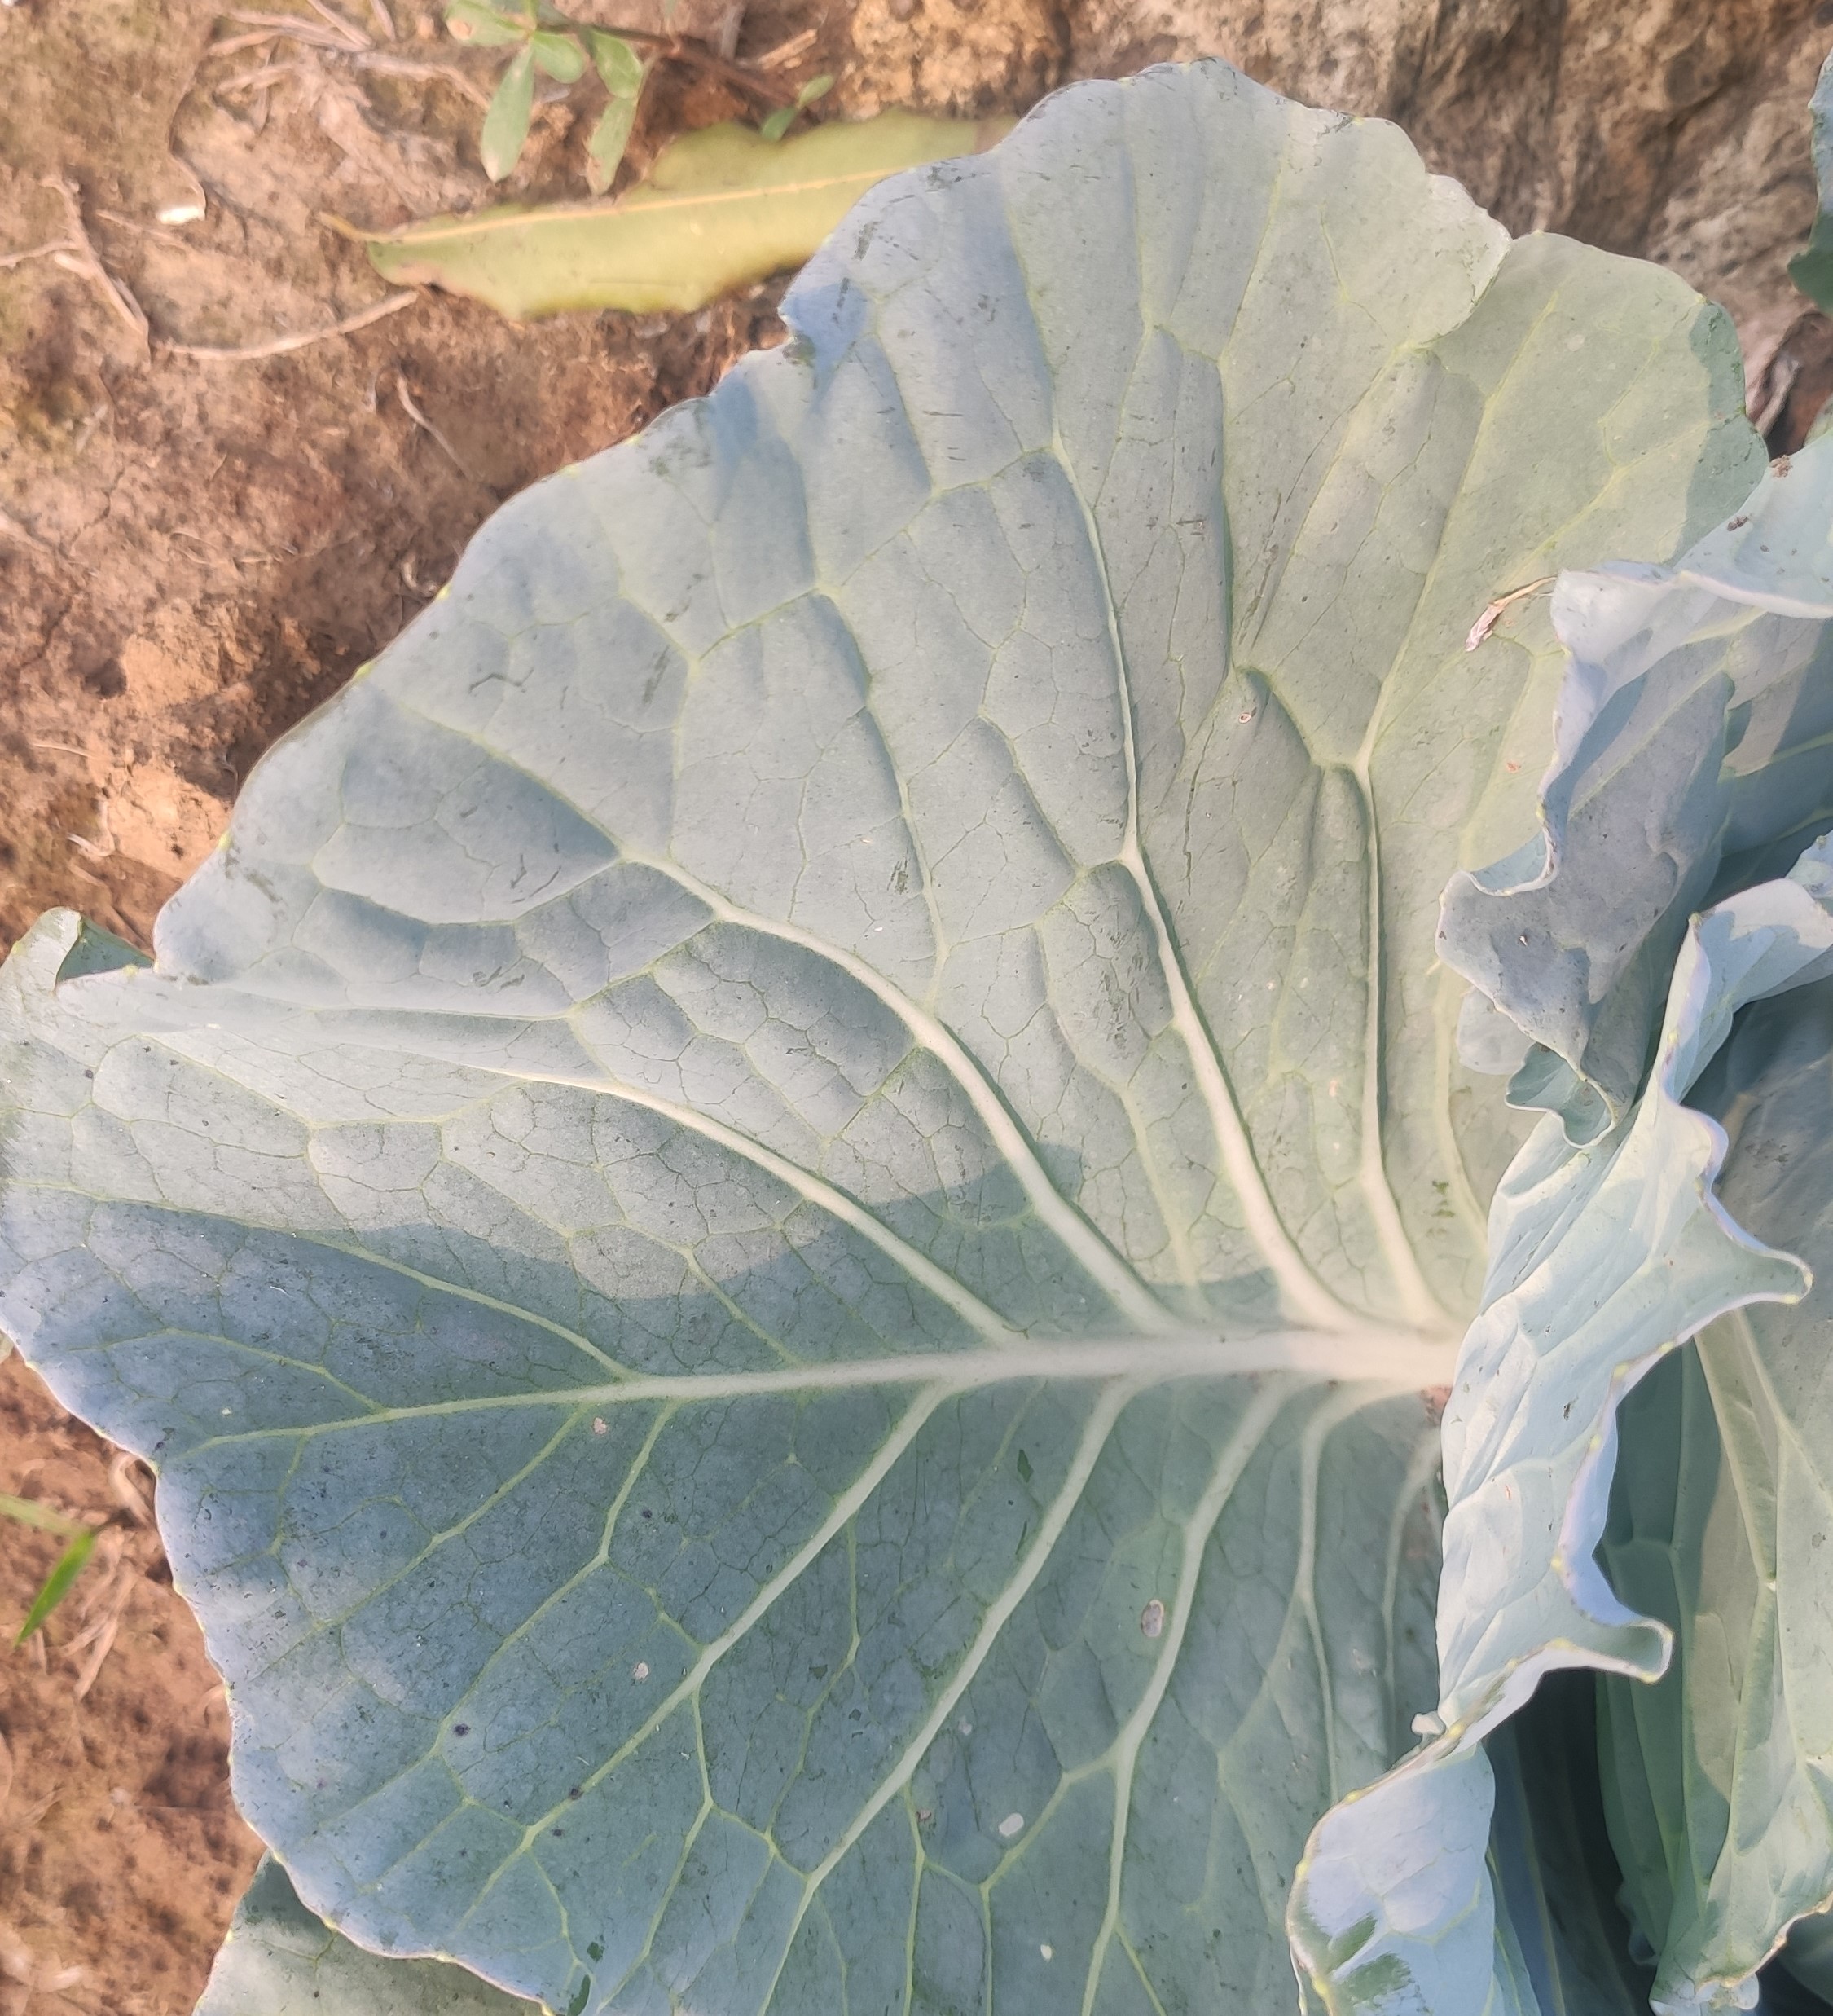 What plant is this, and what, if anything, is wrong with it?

cabbage, healthy
